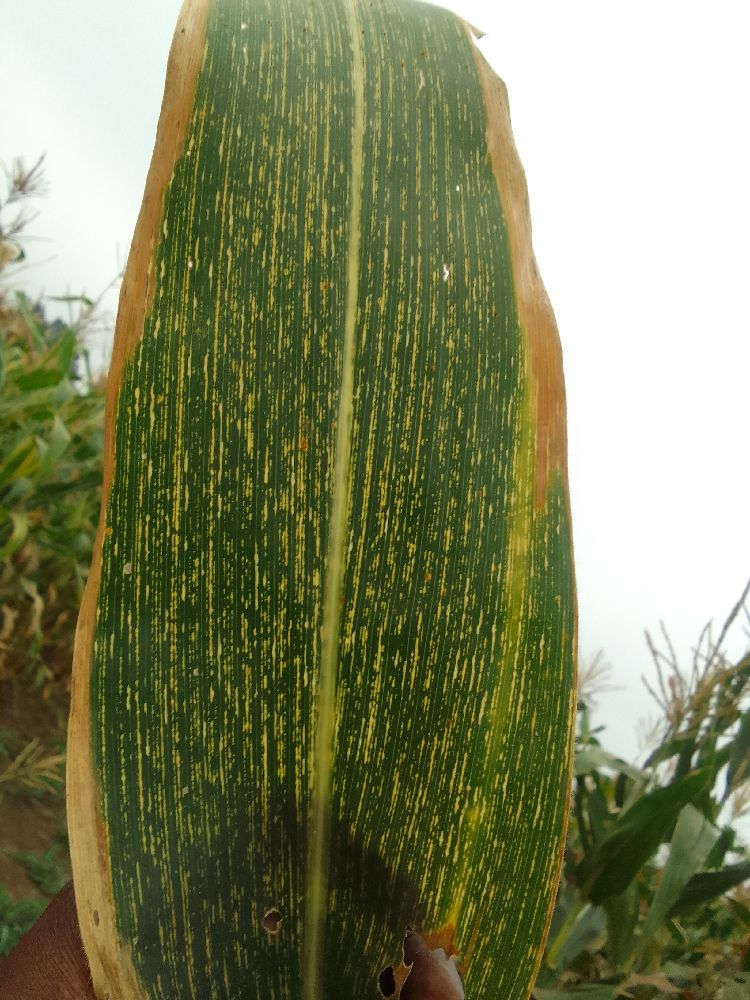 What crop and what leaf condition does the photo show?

maize, maize streak virus
